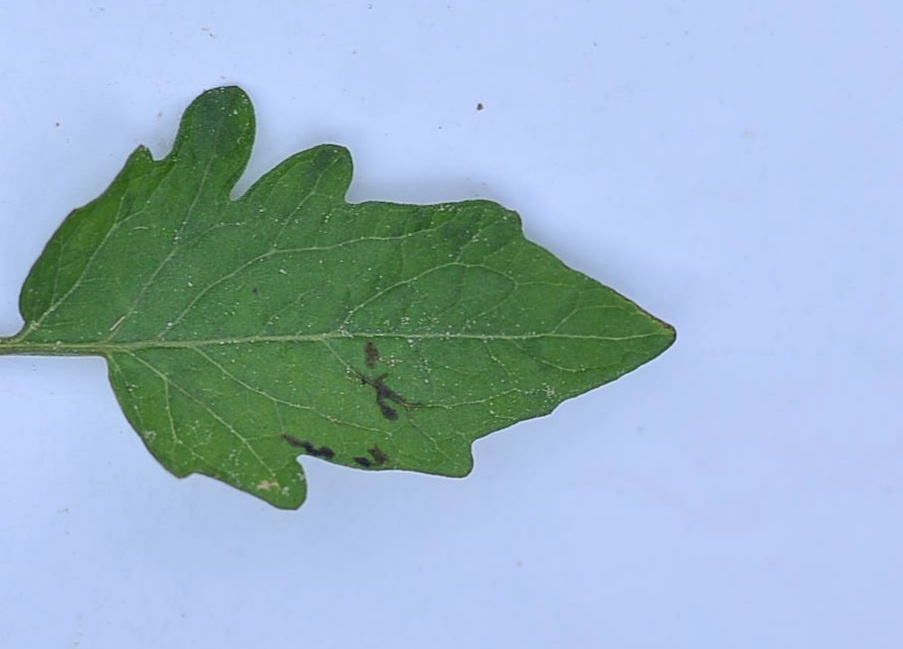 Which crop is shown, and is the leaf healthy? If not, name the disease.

tomato, infected
